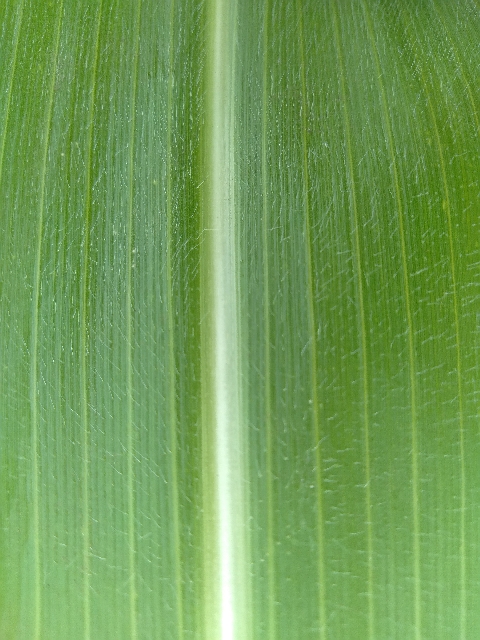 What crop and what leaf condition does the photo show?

maize, healthy
